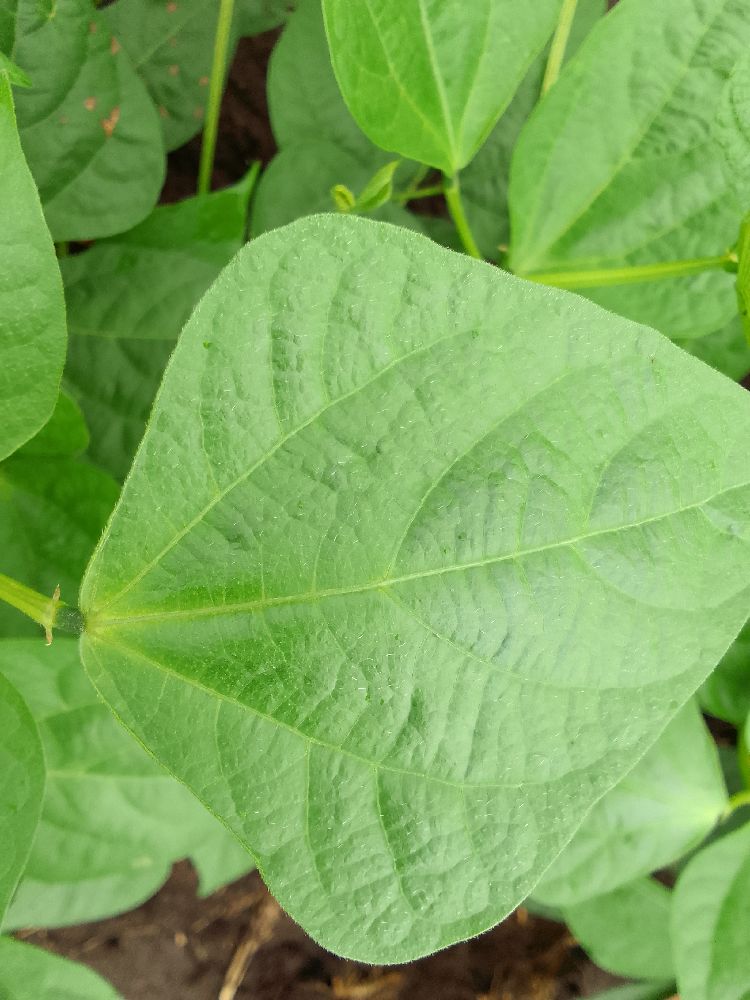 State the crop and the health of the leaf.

common bean, healthy
